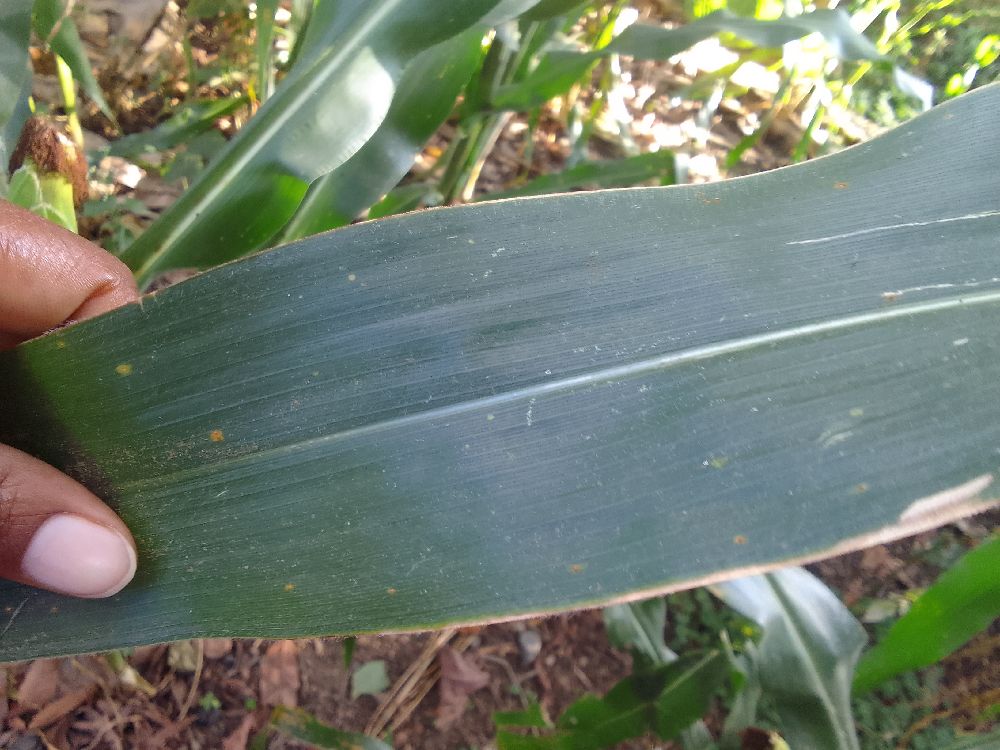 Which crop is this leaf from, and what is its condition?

maize, healthy
